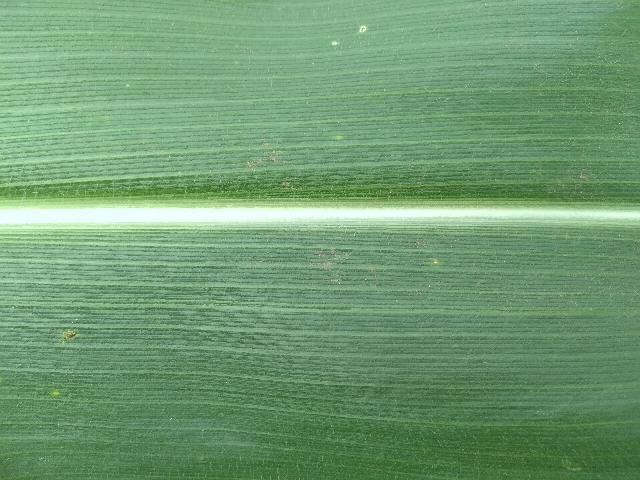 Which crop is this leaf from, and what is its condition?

maize, healthy
